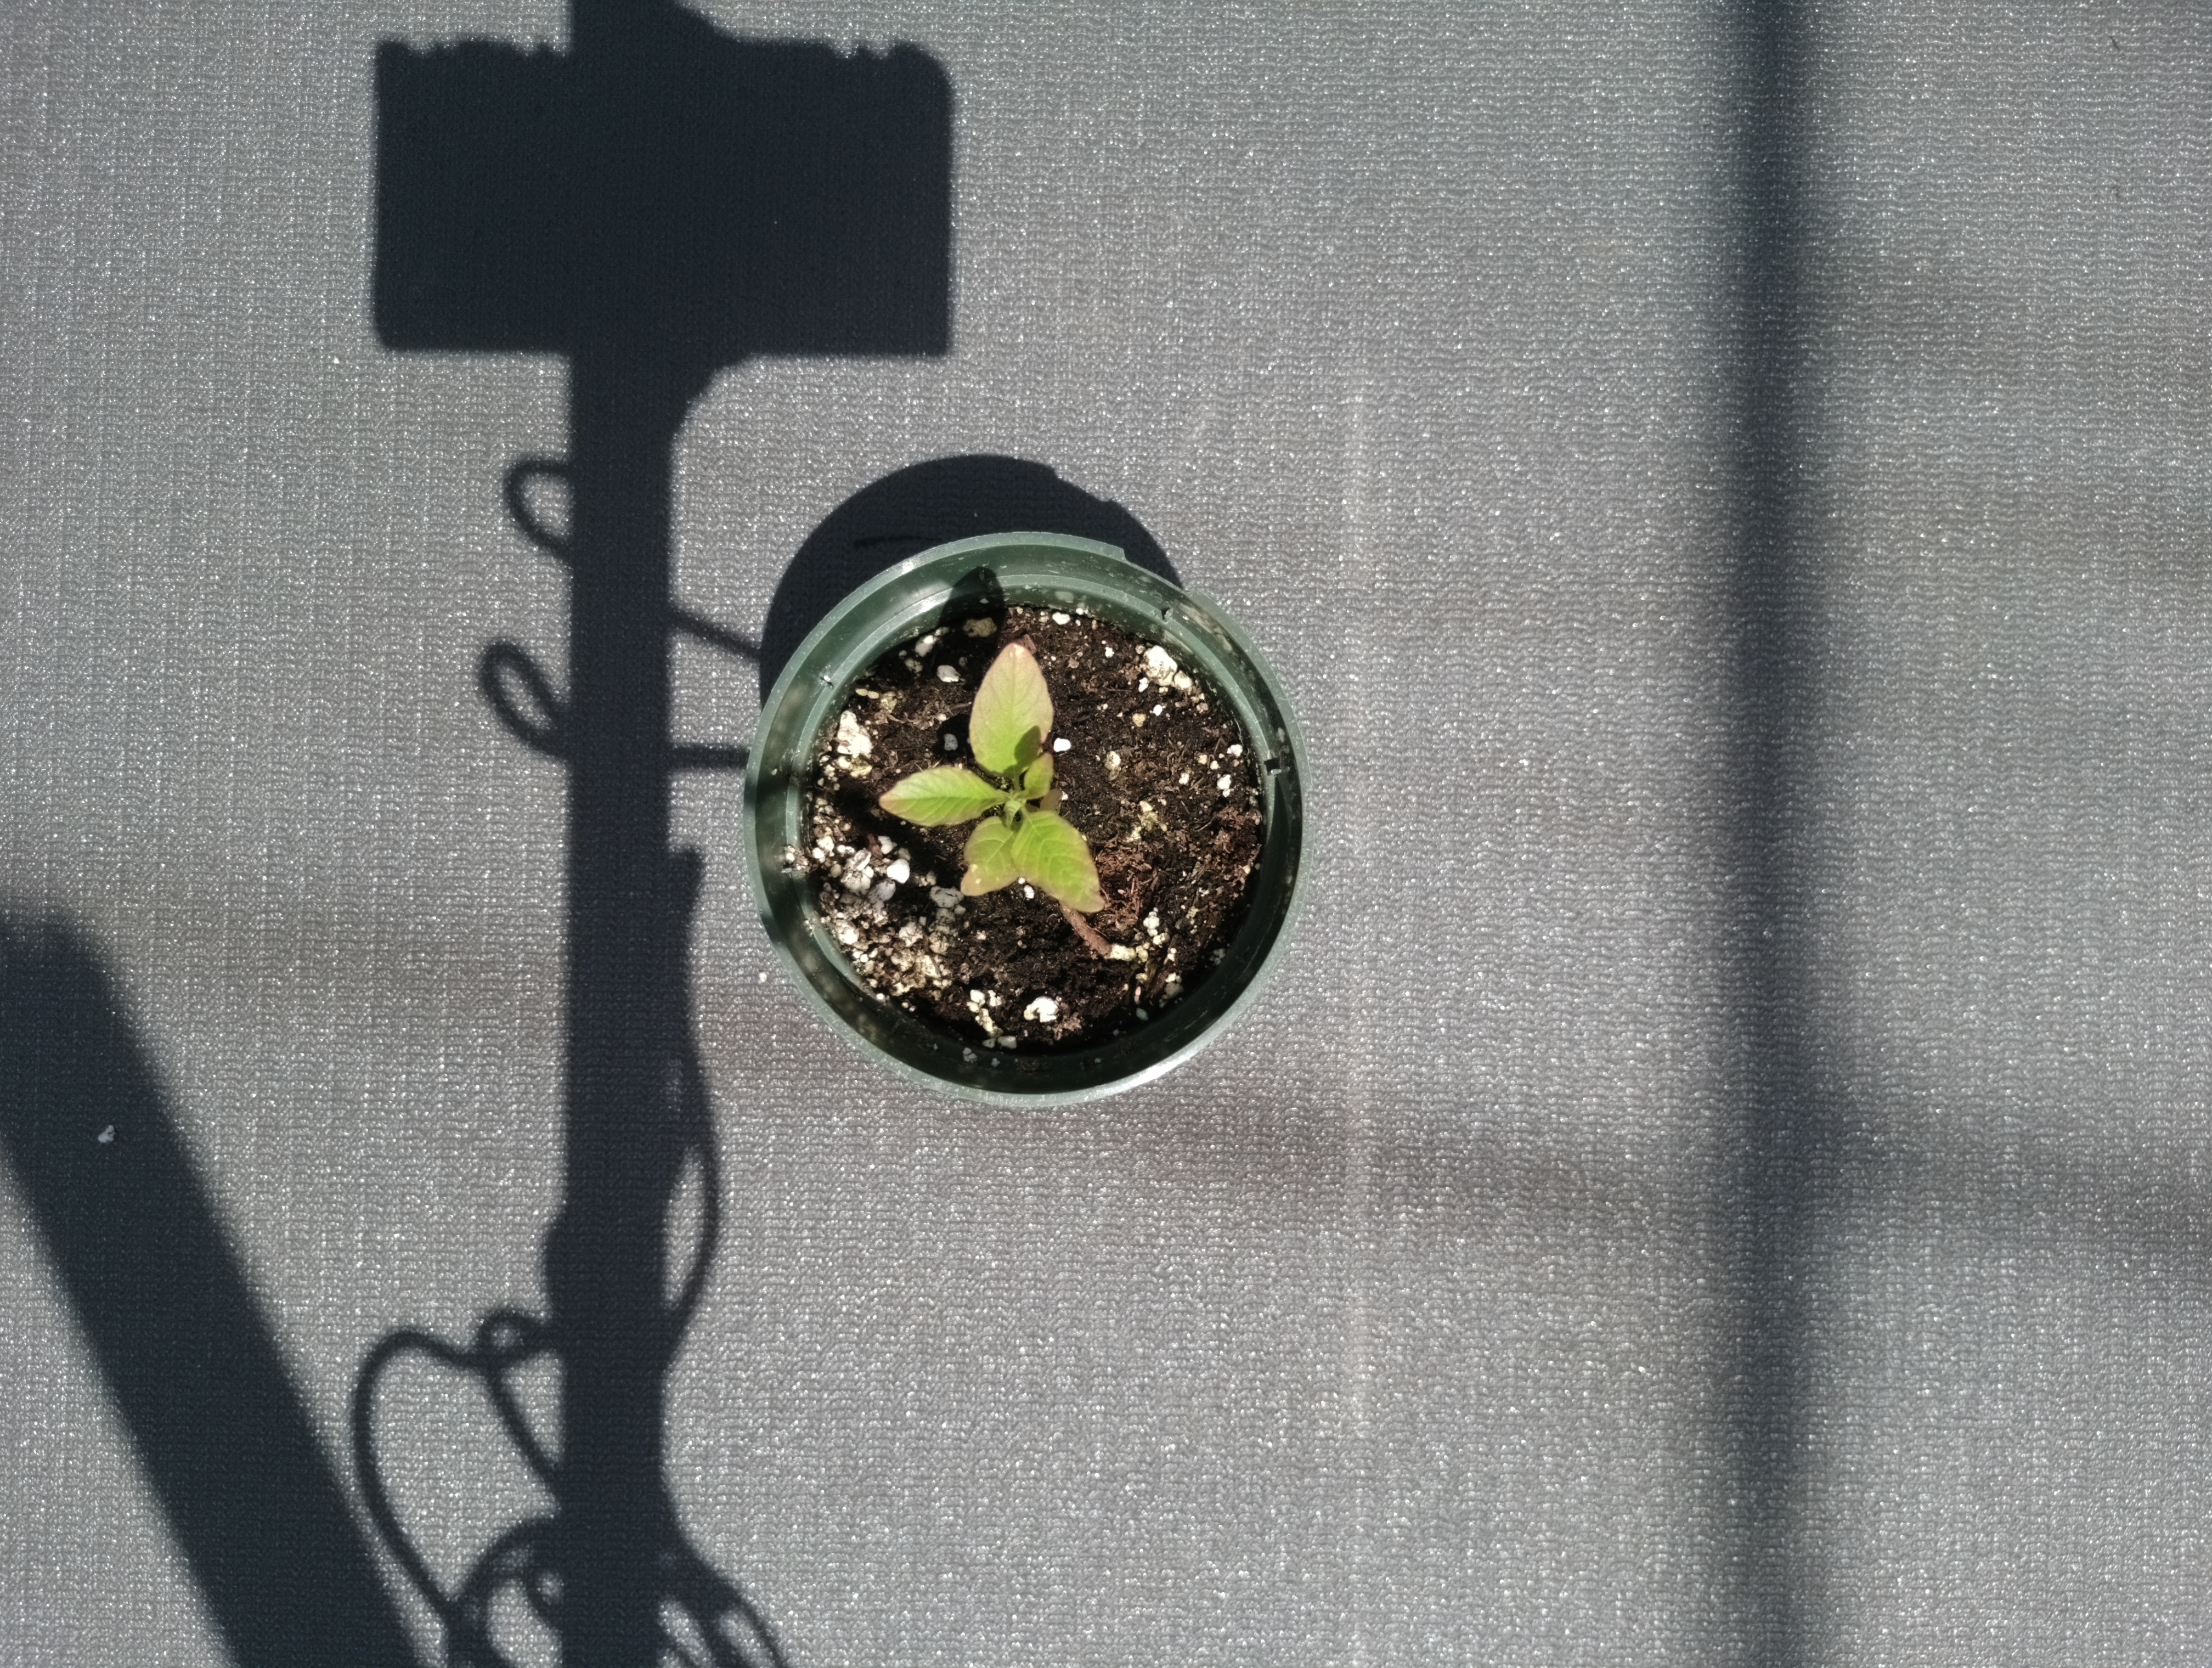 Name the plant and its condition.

waterhemp, chlorosis only
